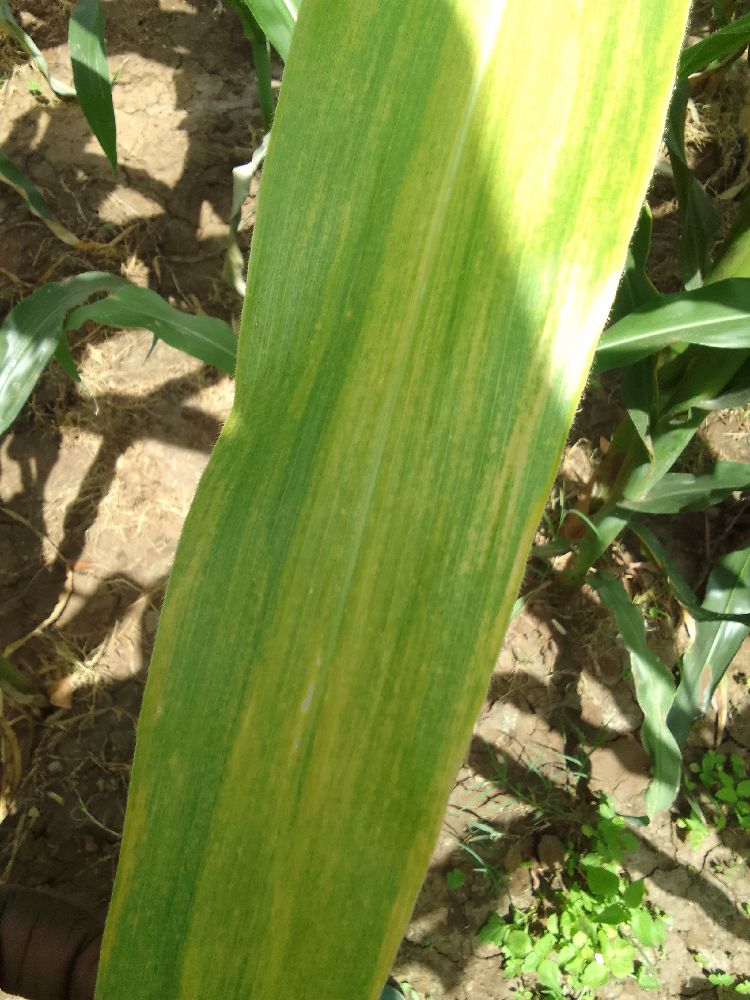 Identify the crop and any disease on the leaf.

maize, maize lethal necrosis
